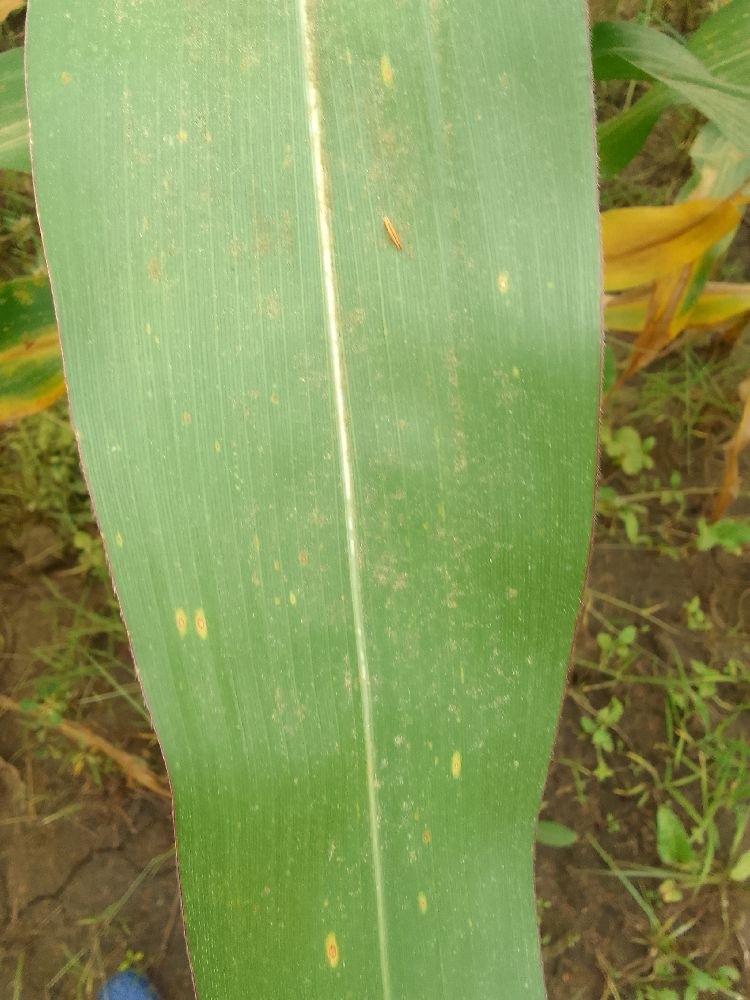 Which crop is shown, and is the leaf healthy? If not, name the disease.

maize, healthy
